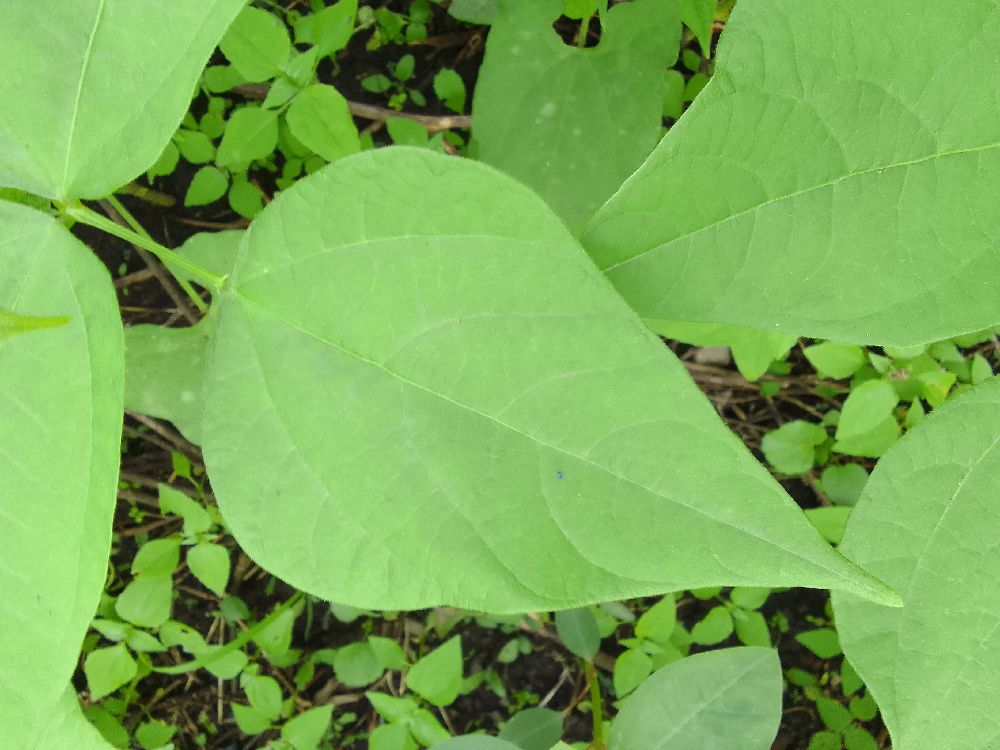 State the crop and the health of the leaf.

common bean, healthy
